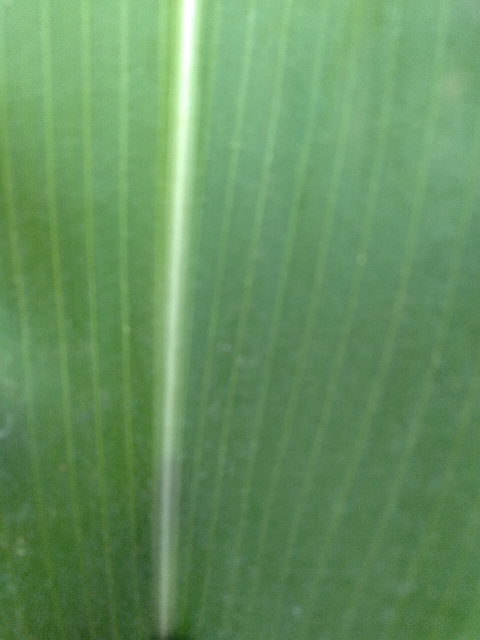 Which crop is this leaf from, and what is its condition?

maize, healthy
